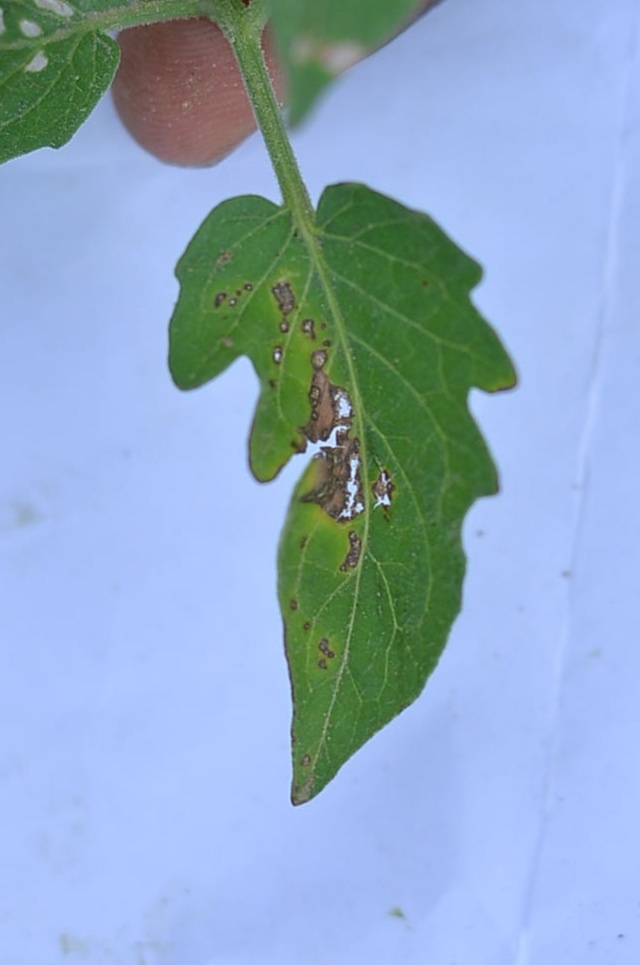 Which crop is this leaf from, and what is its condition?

tomato, infected
